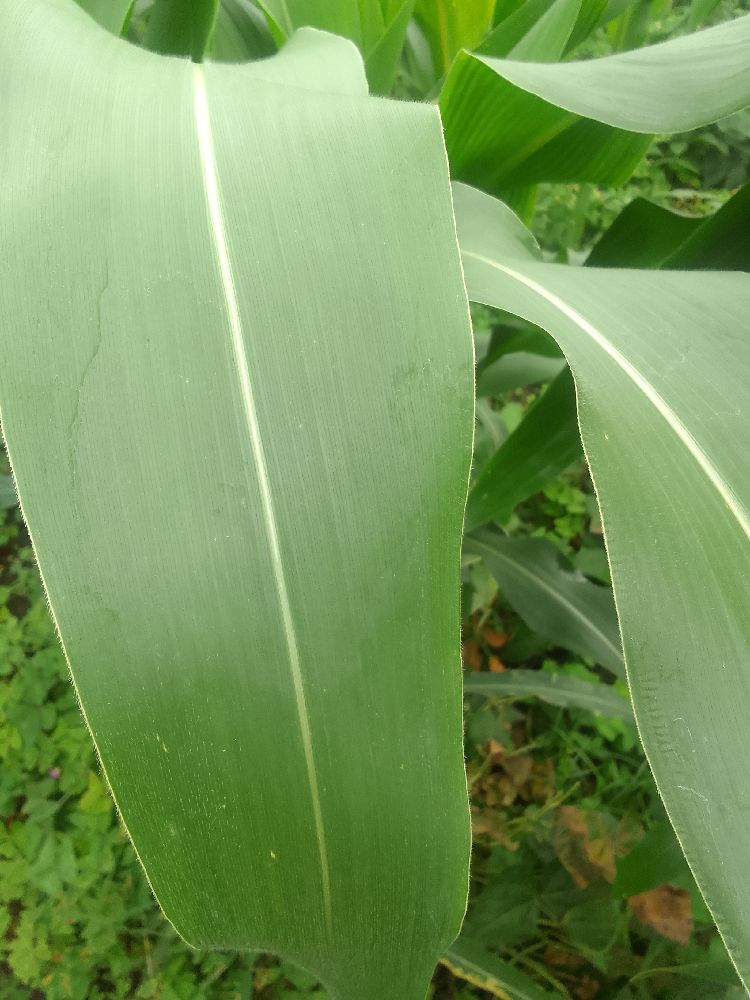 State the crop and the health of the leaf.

maize, healthy
